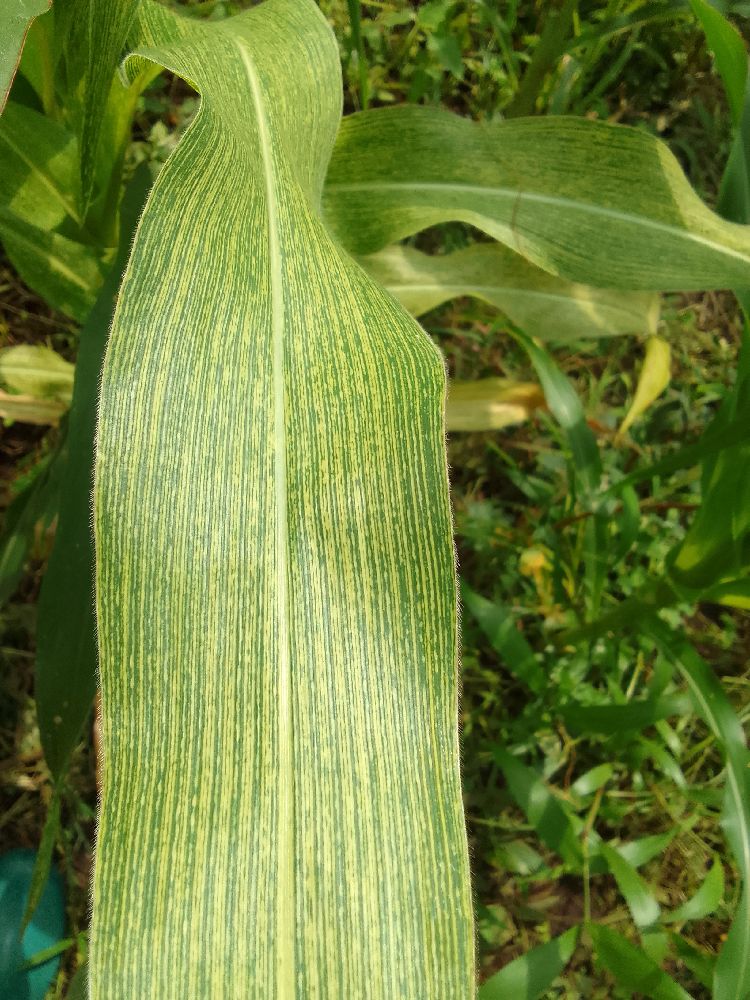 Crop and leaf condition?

maize, maize streak virus
